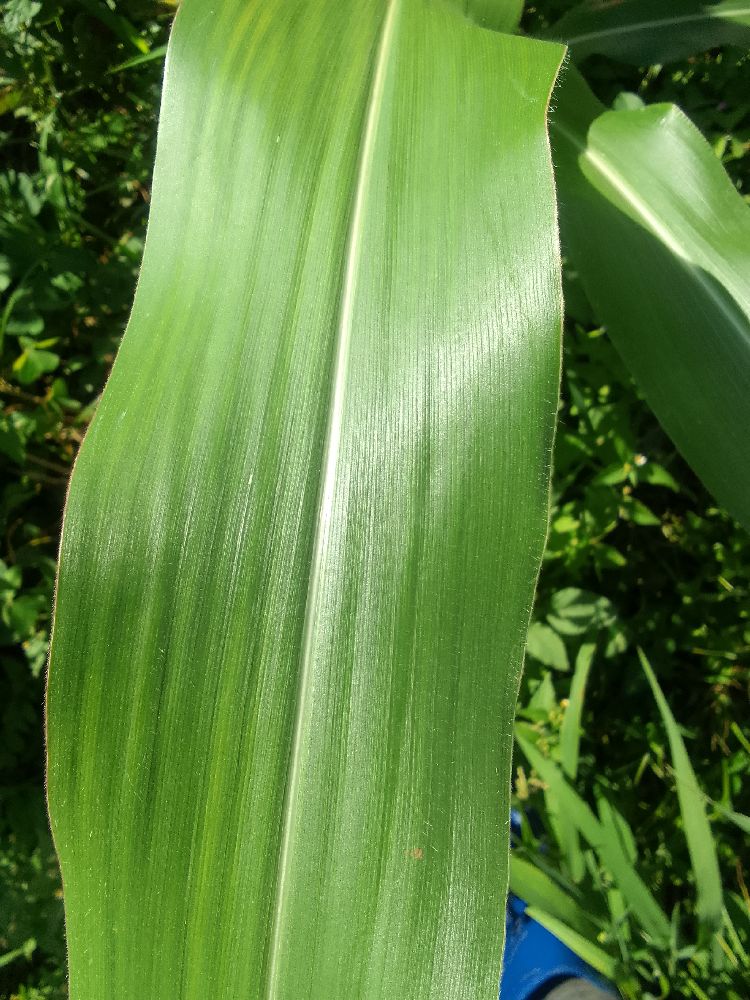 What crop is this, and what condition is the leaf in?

maize, healthy
